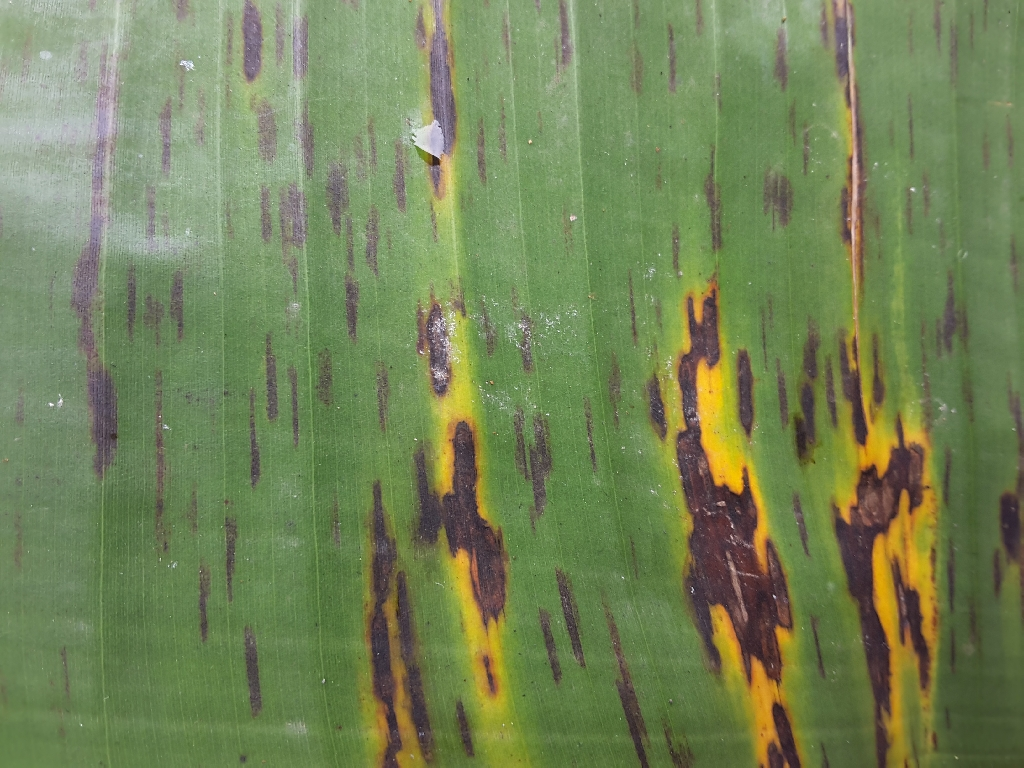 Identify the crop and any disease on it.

banana, black sigatoka
